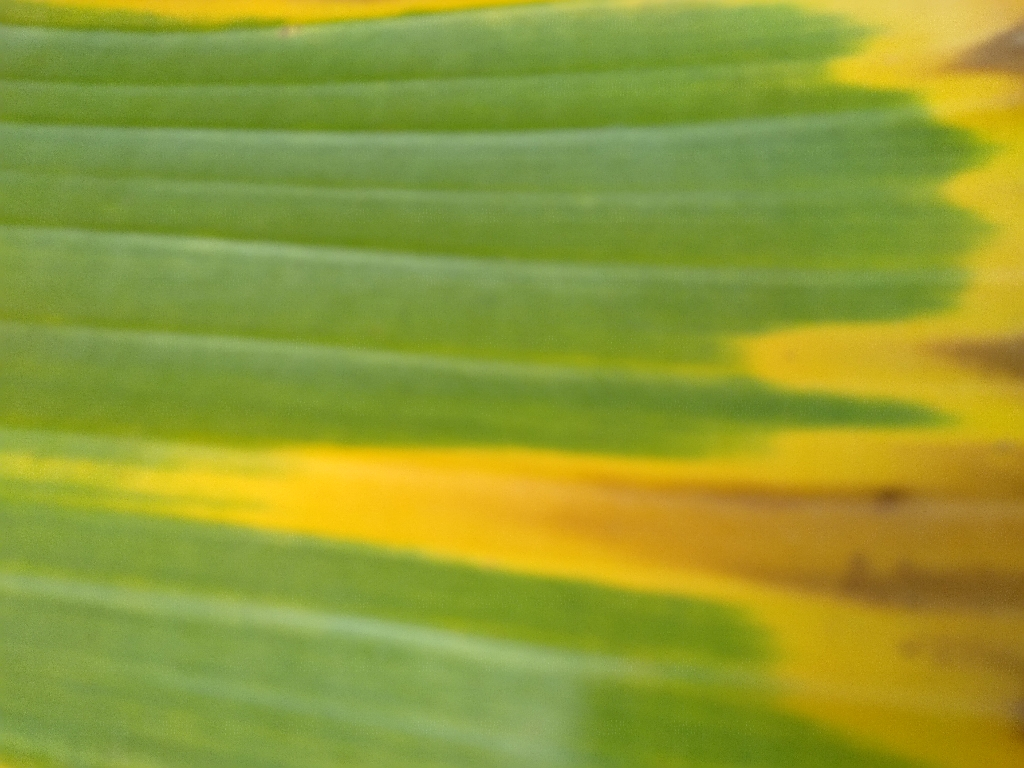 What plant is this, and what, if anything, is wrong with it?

banana, fusarium wilt race 1
